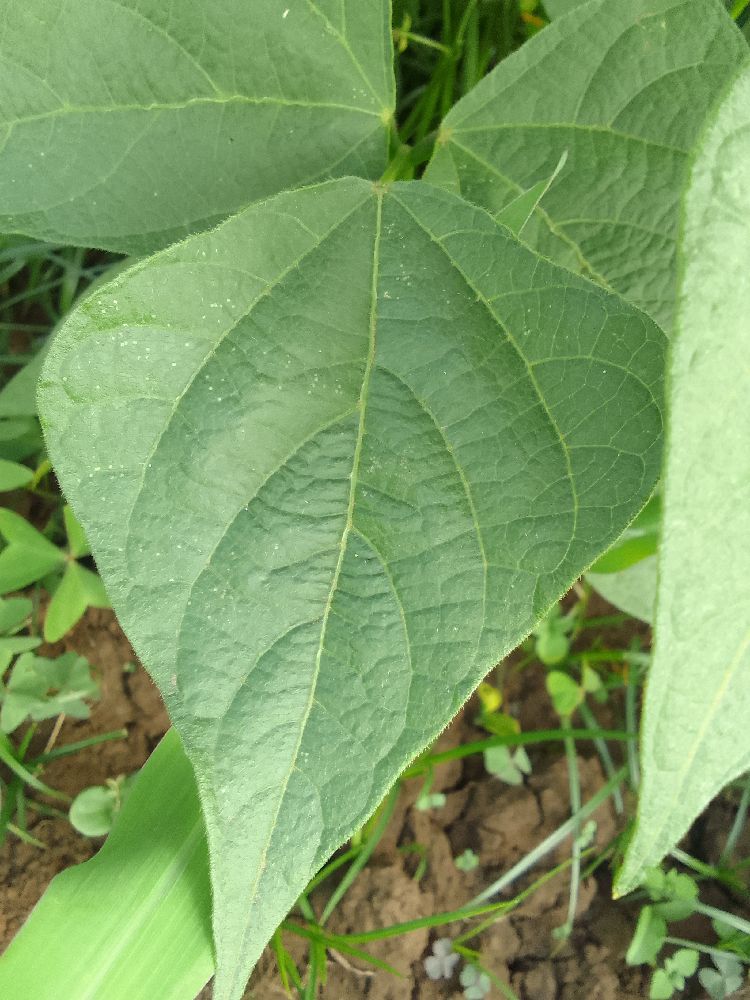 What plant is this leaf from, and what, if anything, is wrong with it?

common bean, healthy
